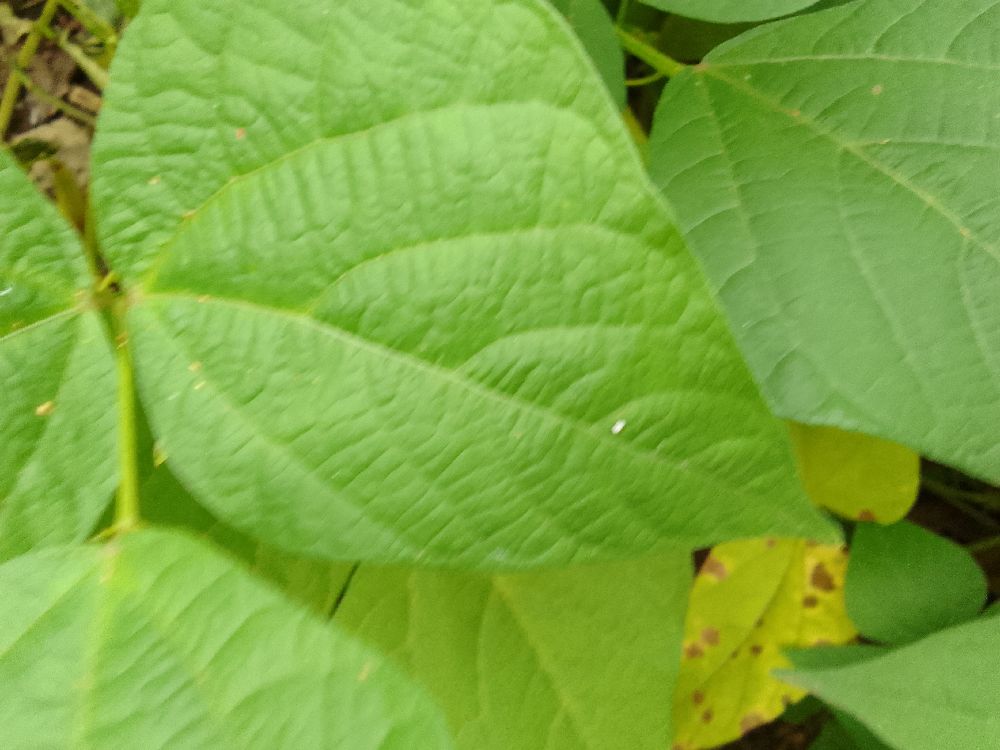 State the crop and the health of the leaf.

common bean, healthy
